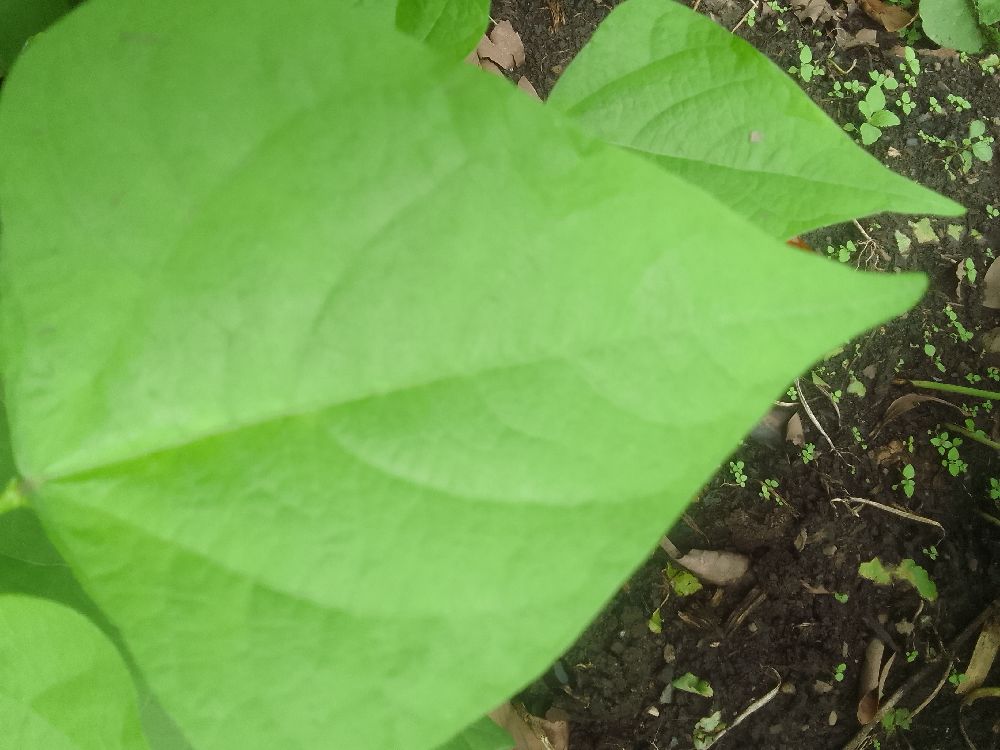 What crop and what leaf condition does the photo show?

common bean, healthy
